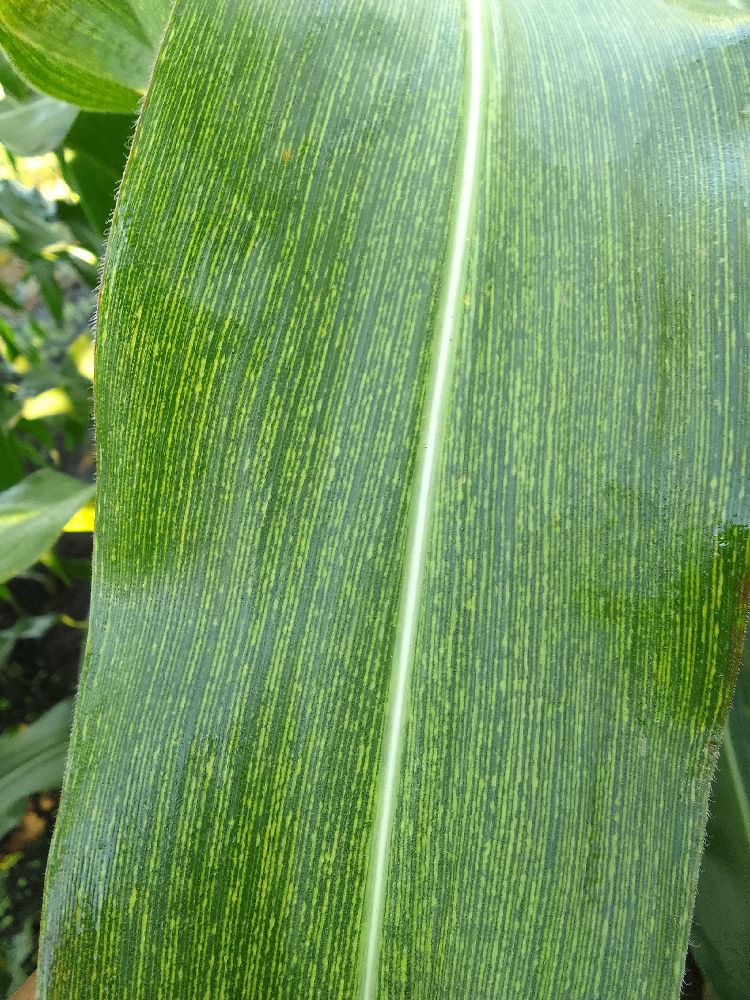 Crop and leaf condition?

maize, maize streak virus
